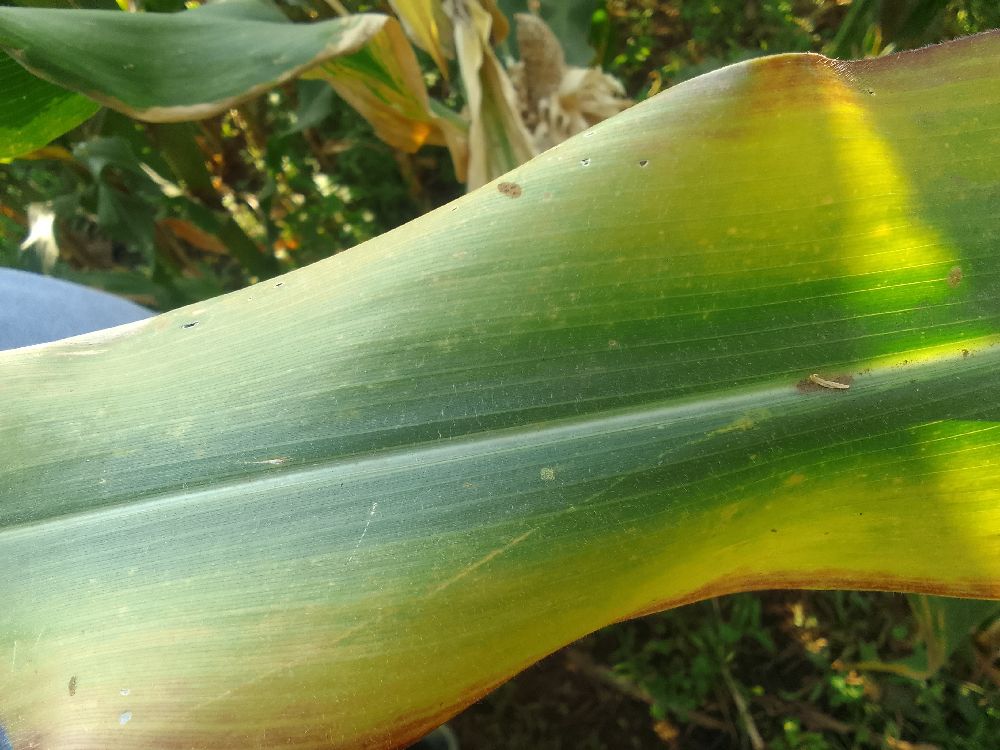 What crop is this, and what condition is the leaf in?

maize, maize lethal necrosis
